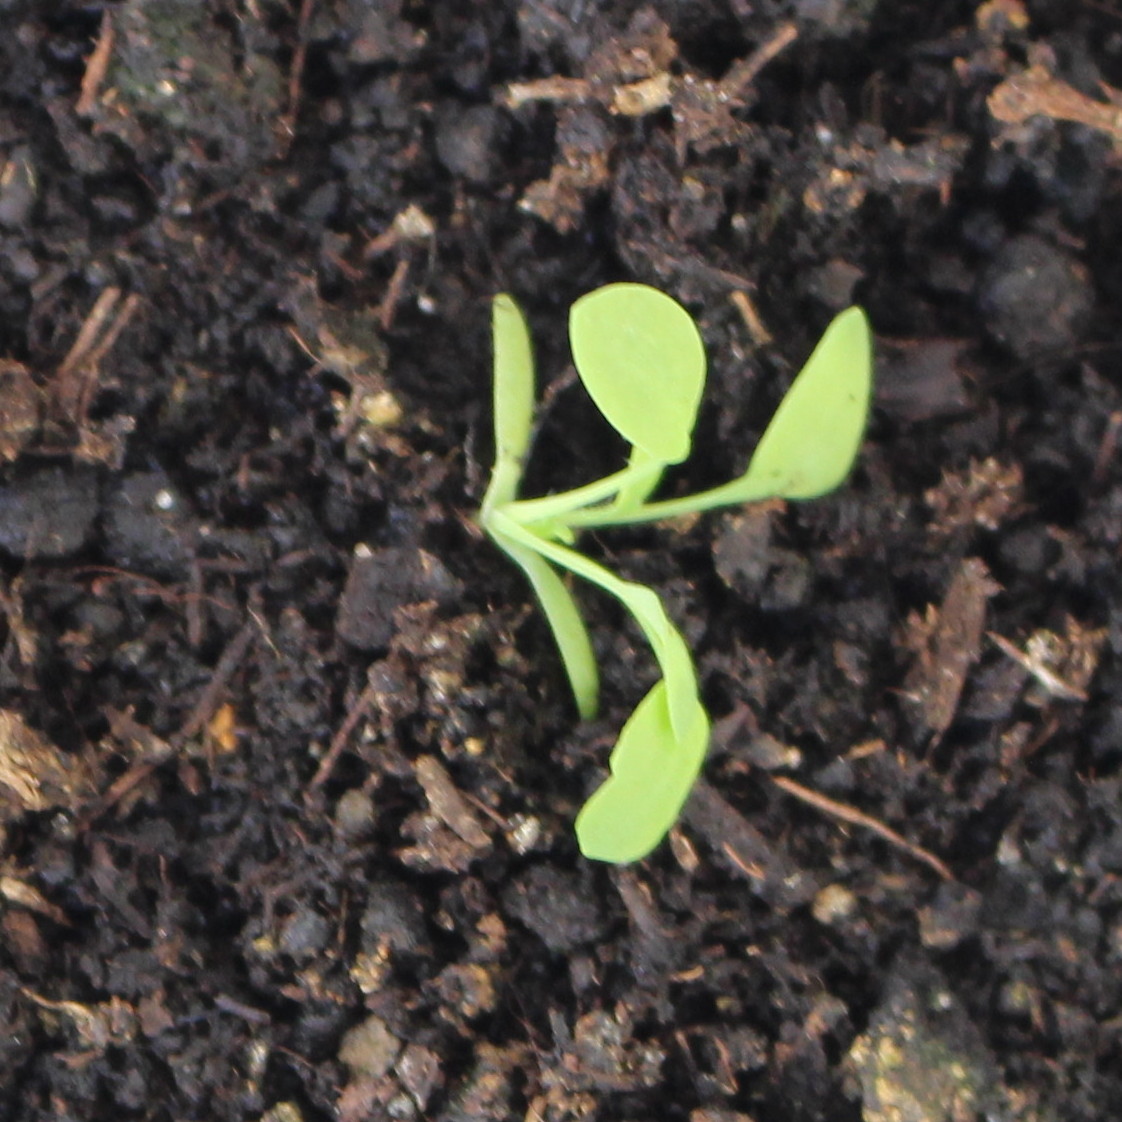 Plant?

Papaver rhoeas
